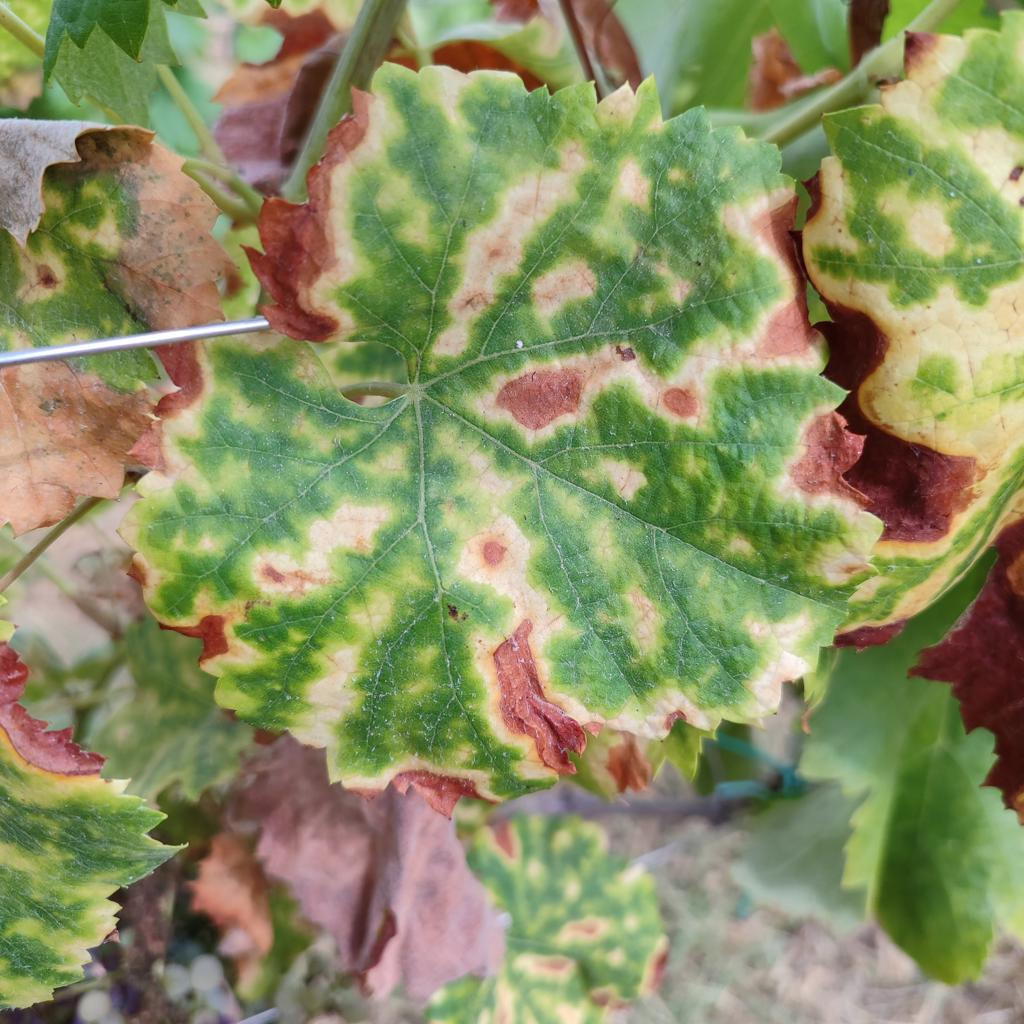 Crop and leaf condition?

grapevine, esca complex
